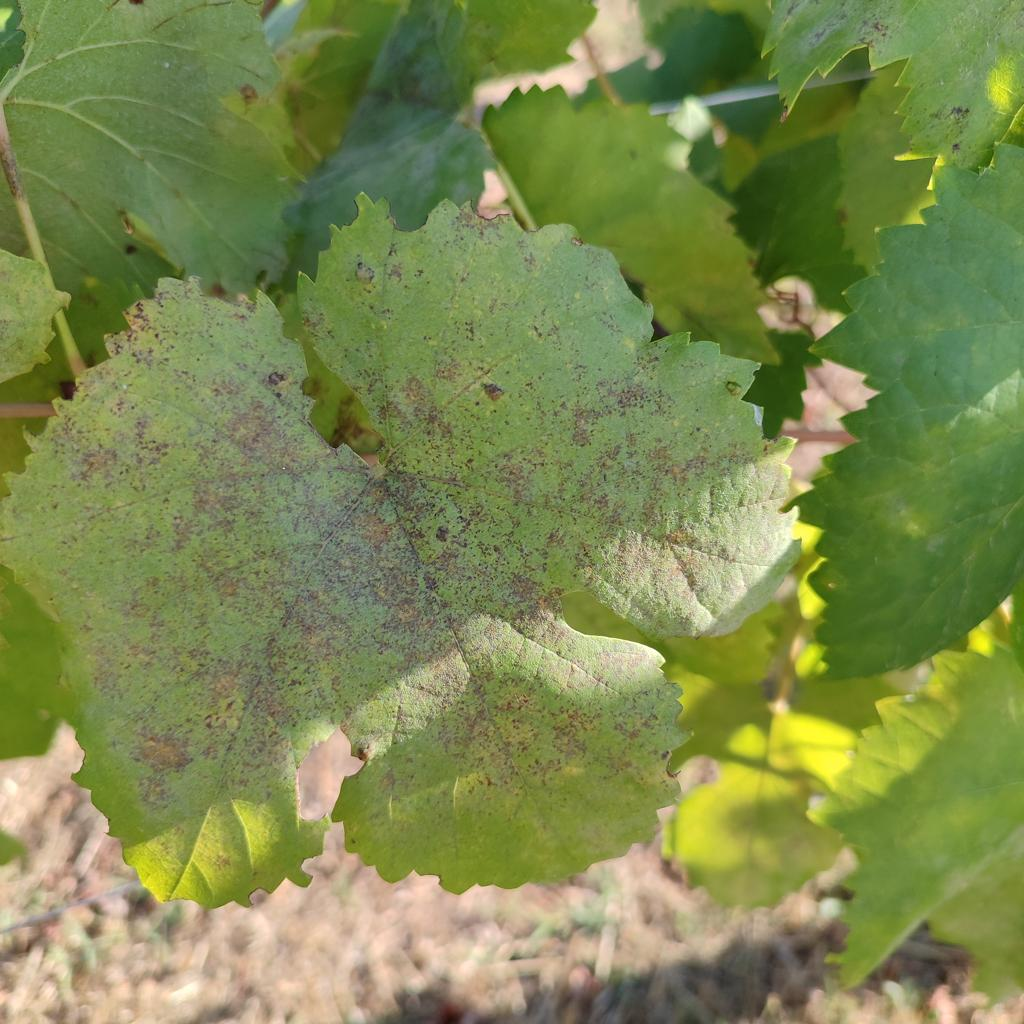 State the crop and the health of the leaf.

grapevine, powdery mildew
